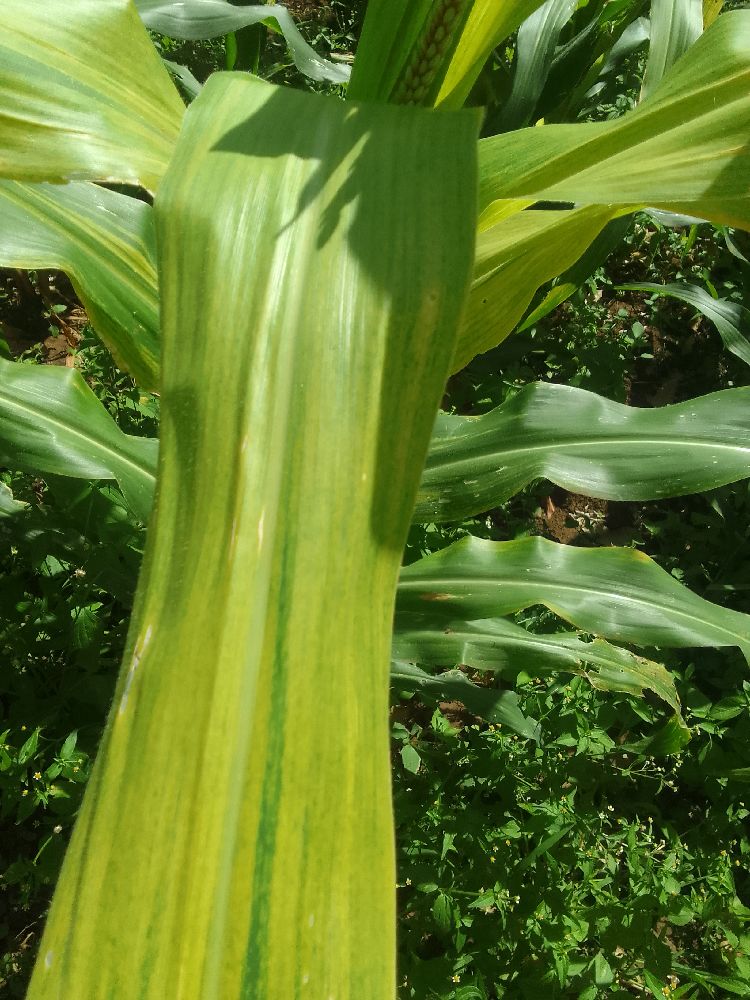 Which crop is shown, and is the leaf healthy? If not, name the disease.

maize, maize lethal necrosis
